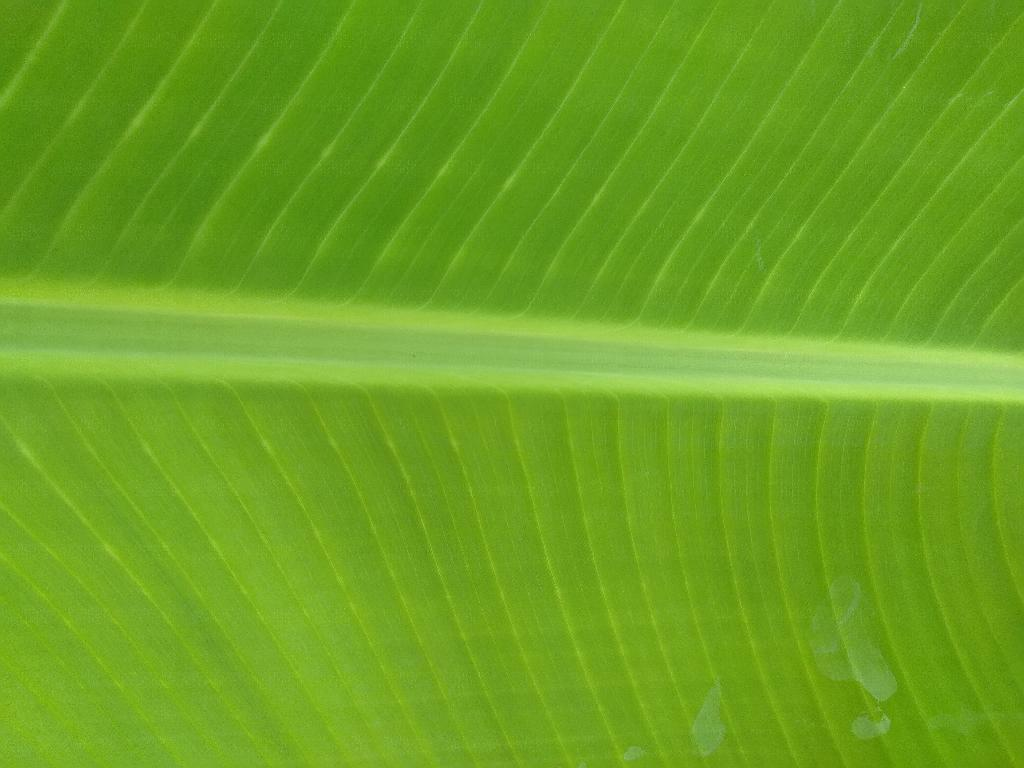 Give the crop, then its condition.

banana, healthy
